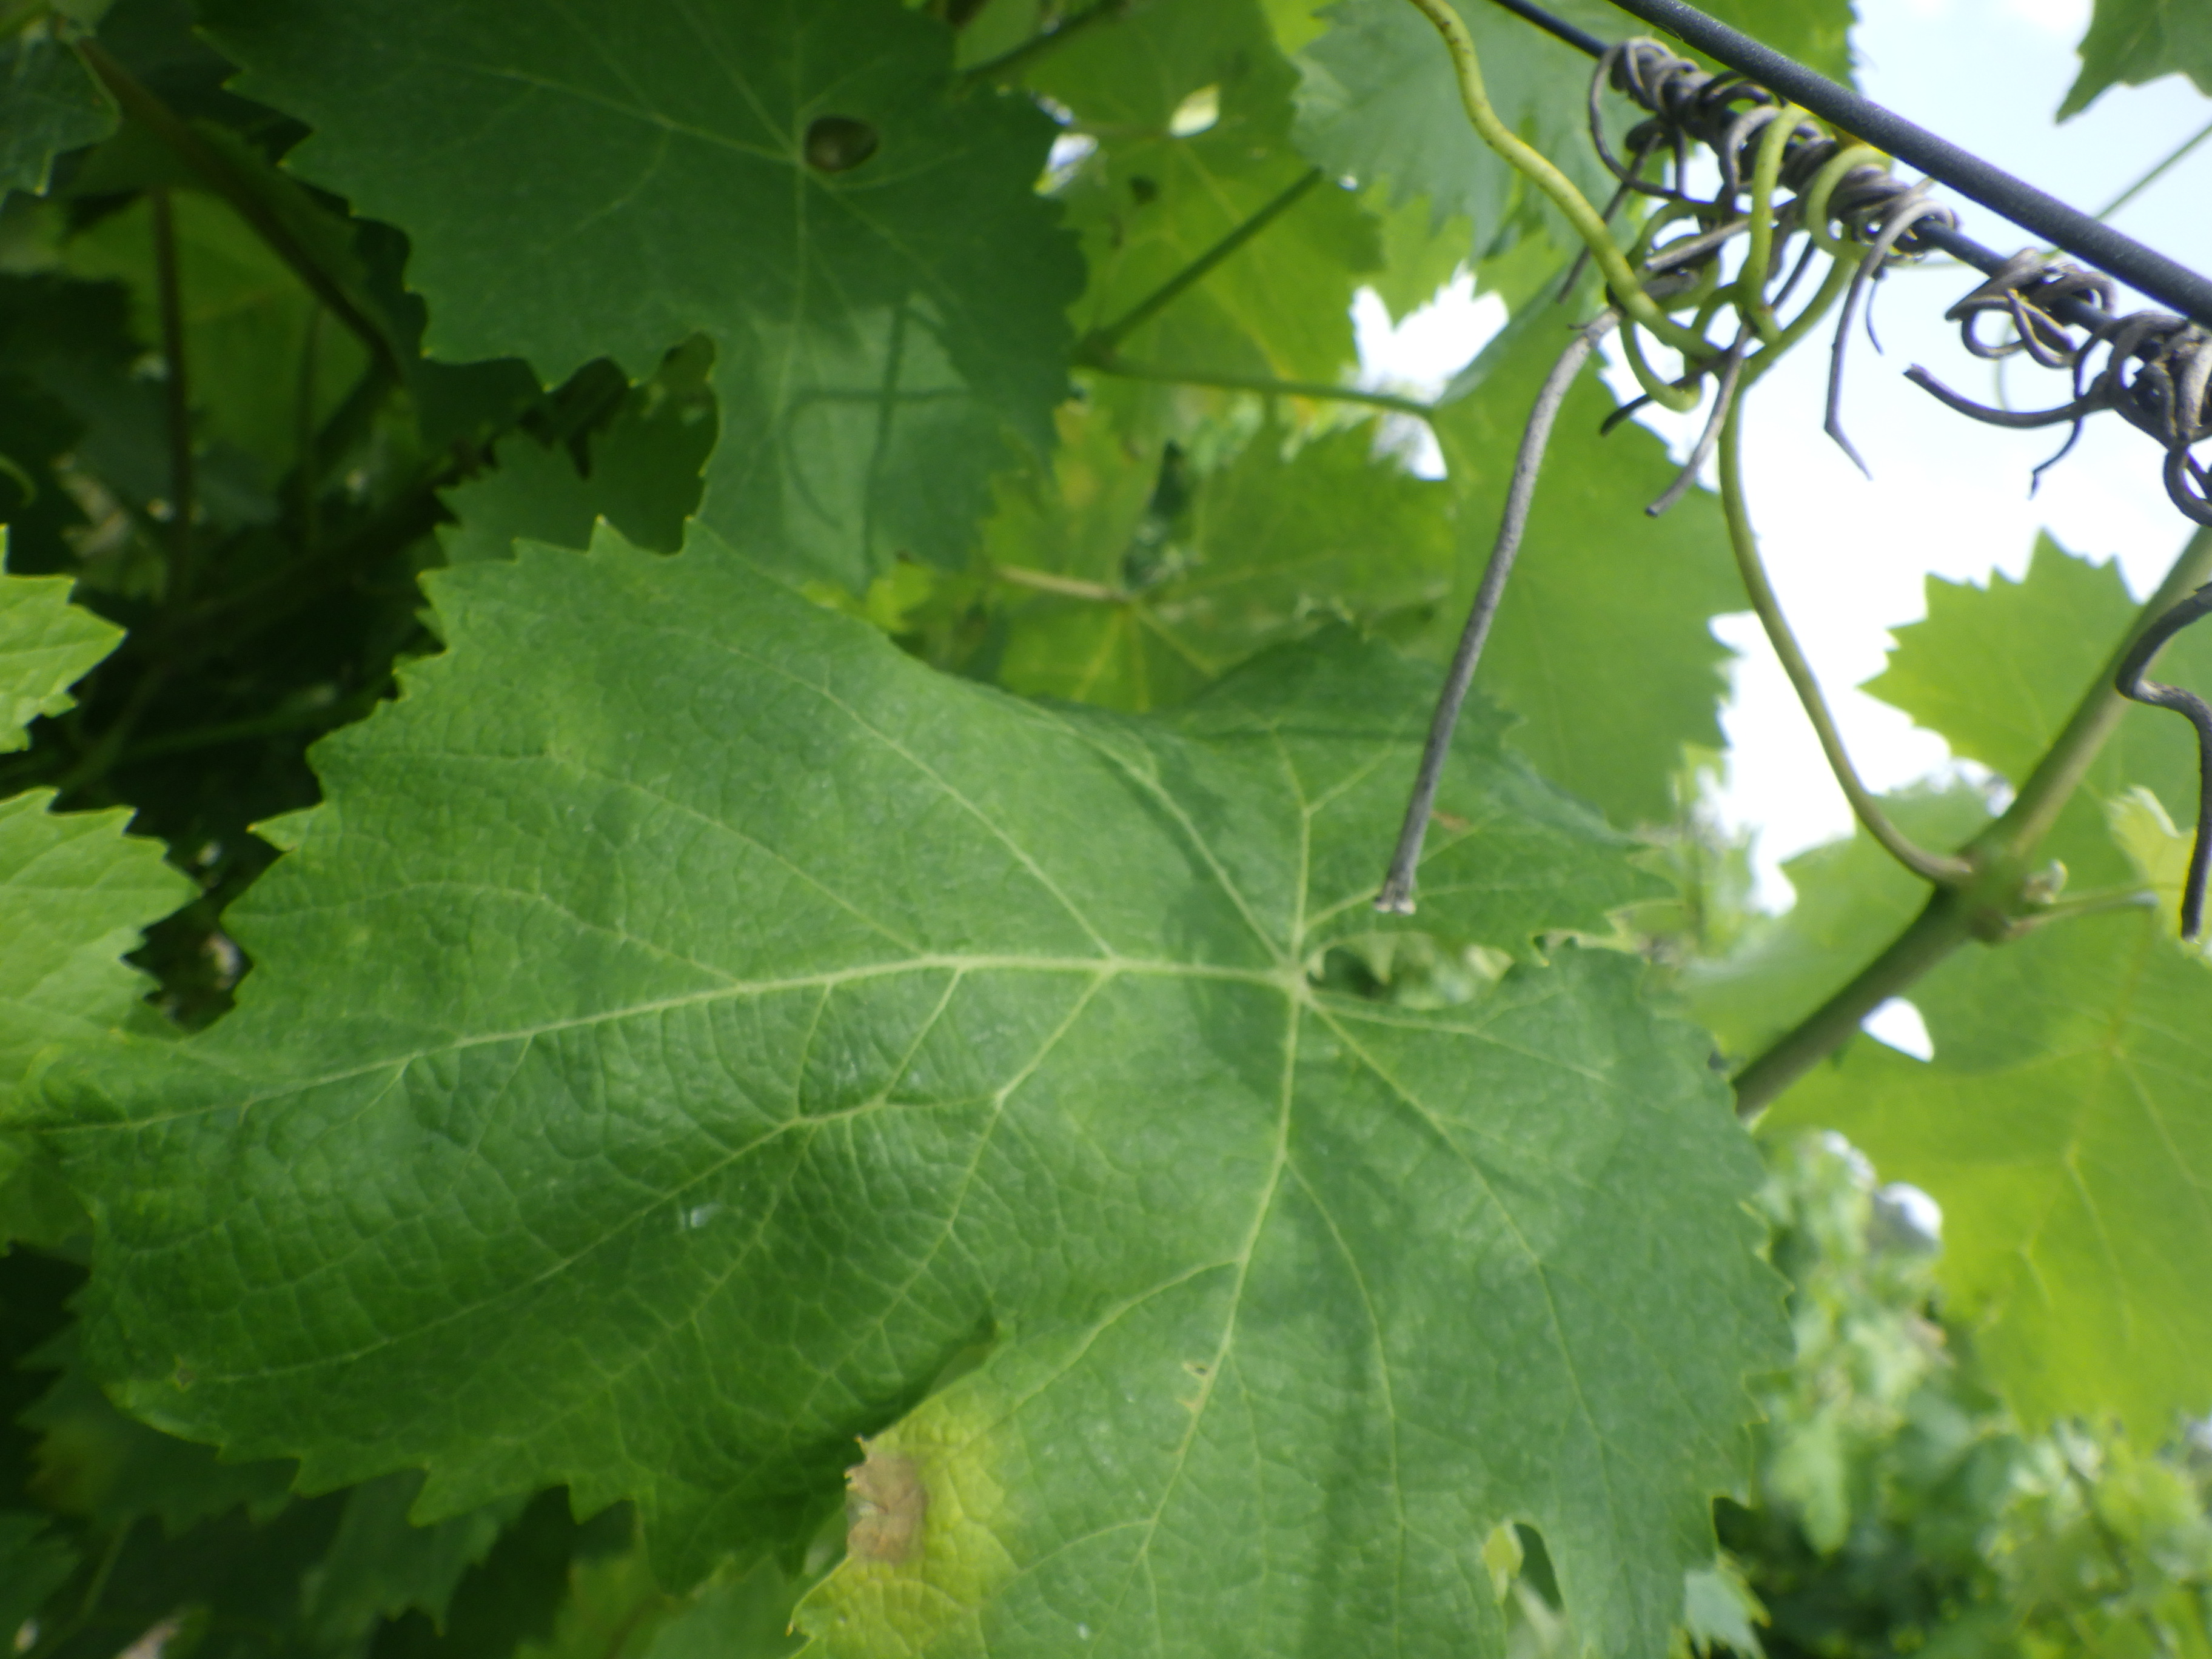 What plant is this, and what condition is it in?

grapevine, downy mildew
